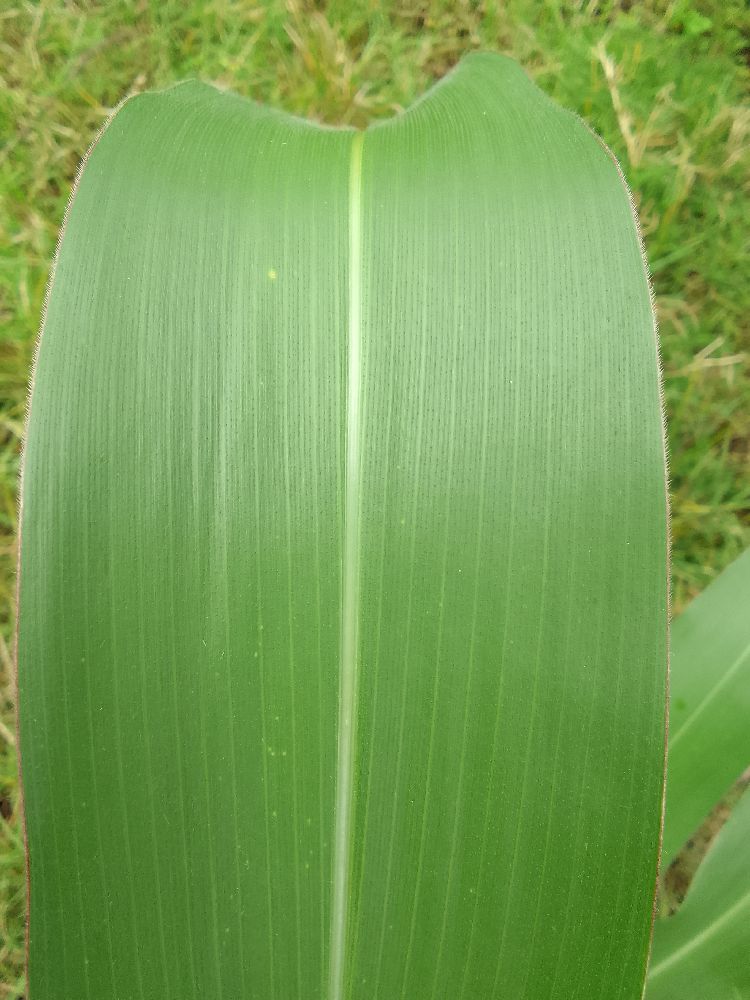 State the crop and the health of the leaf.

maize, healthy
